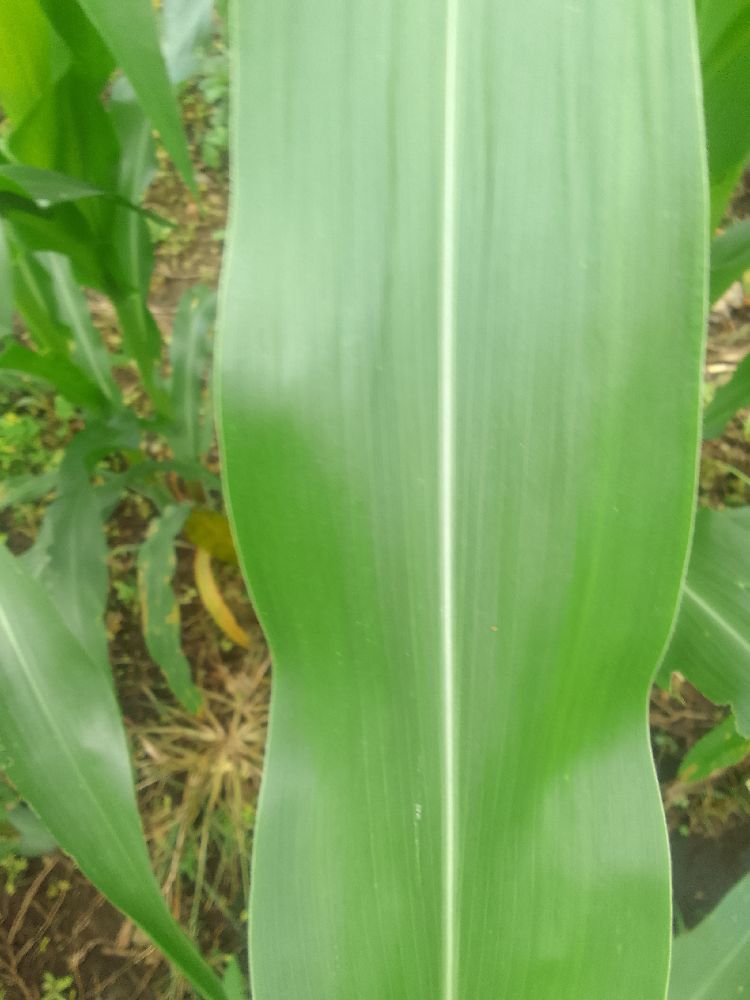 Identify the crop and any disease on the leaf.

maize, healthy
